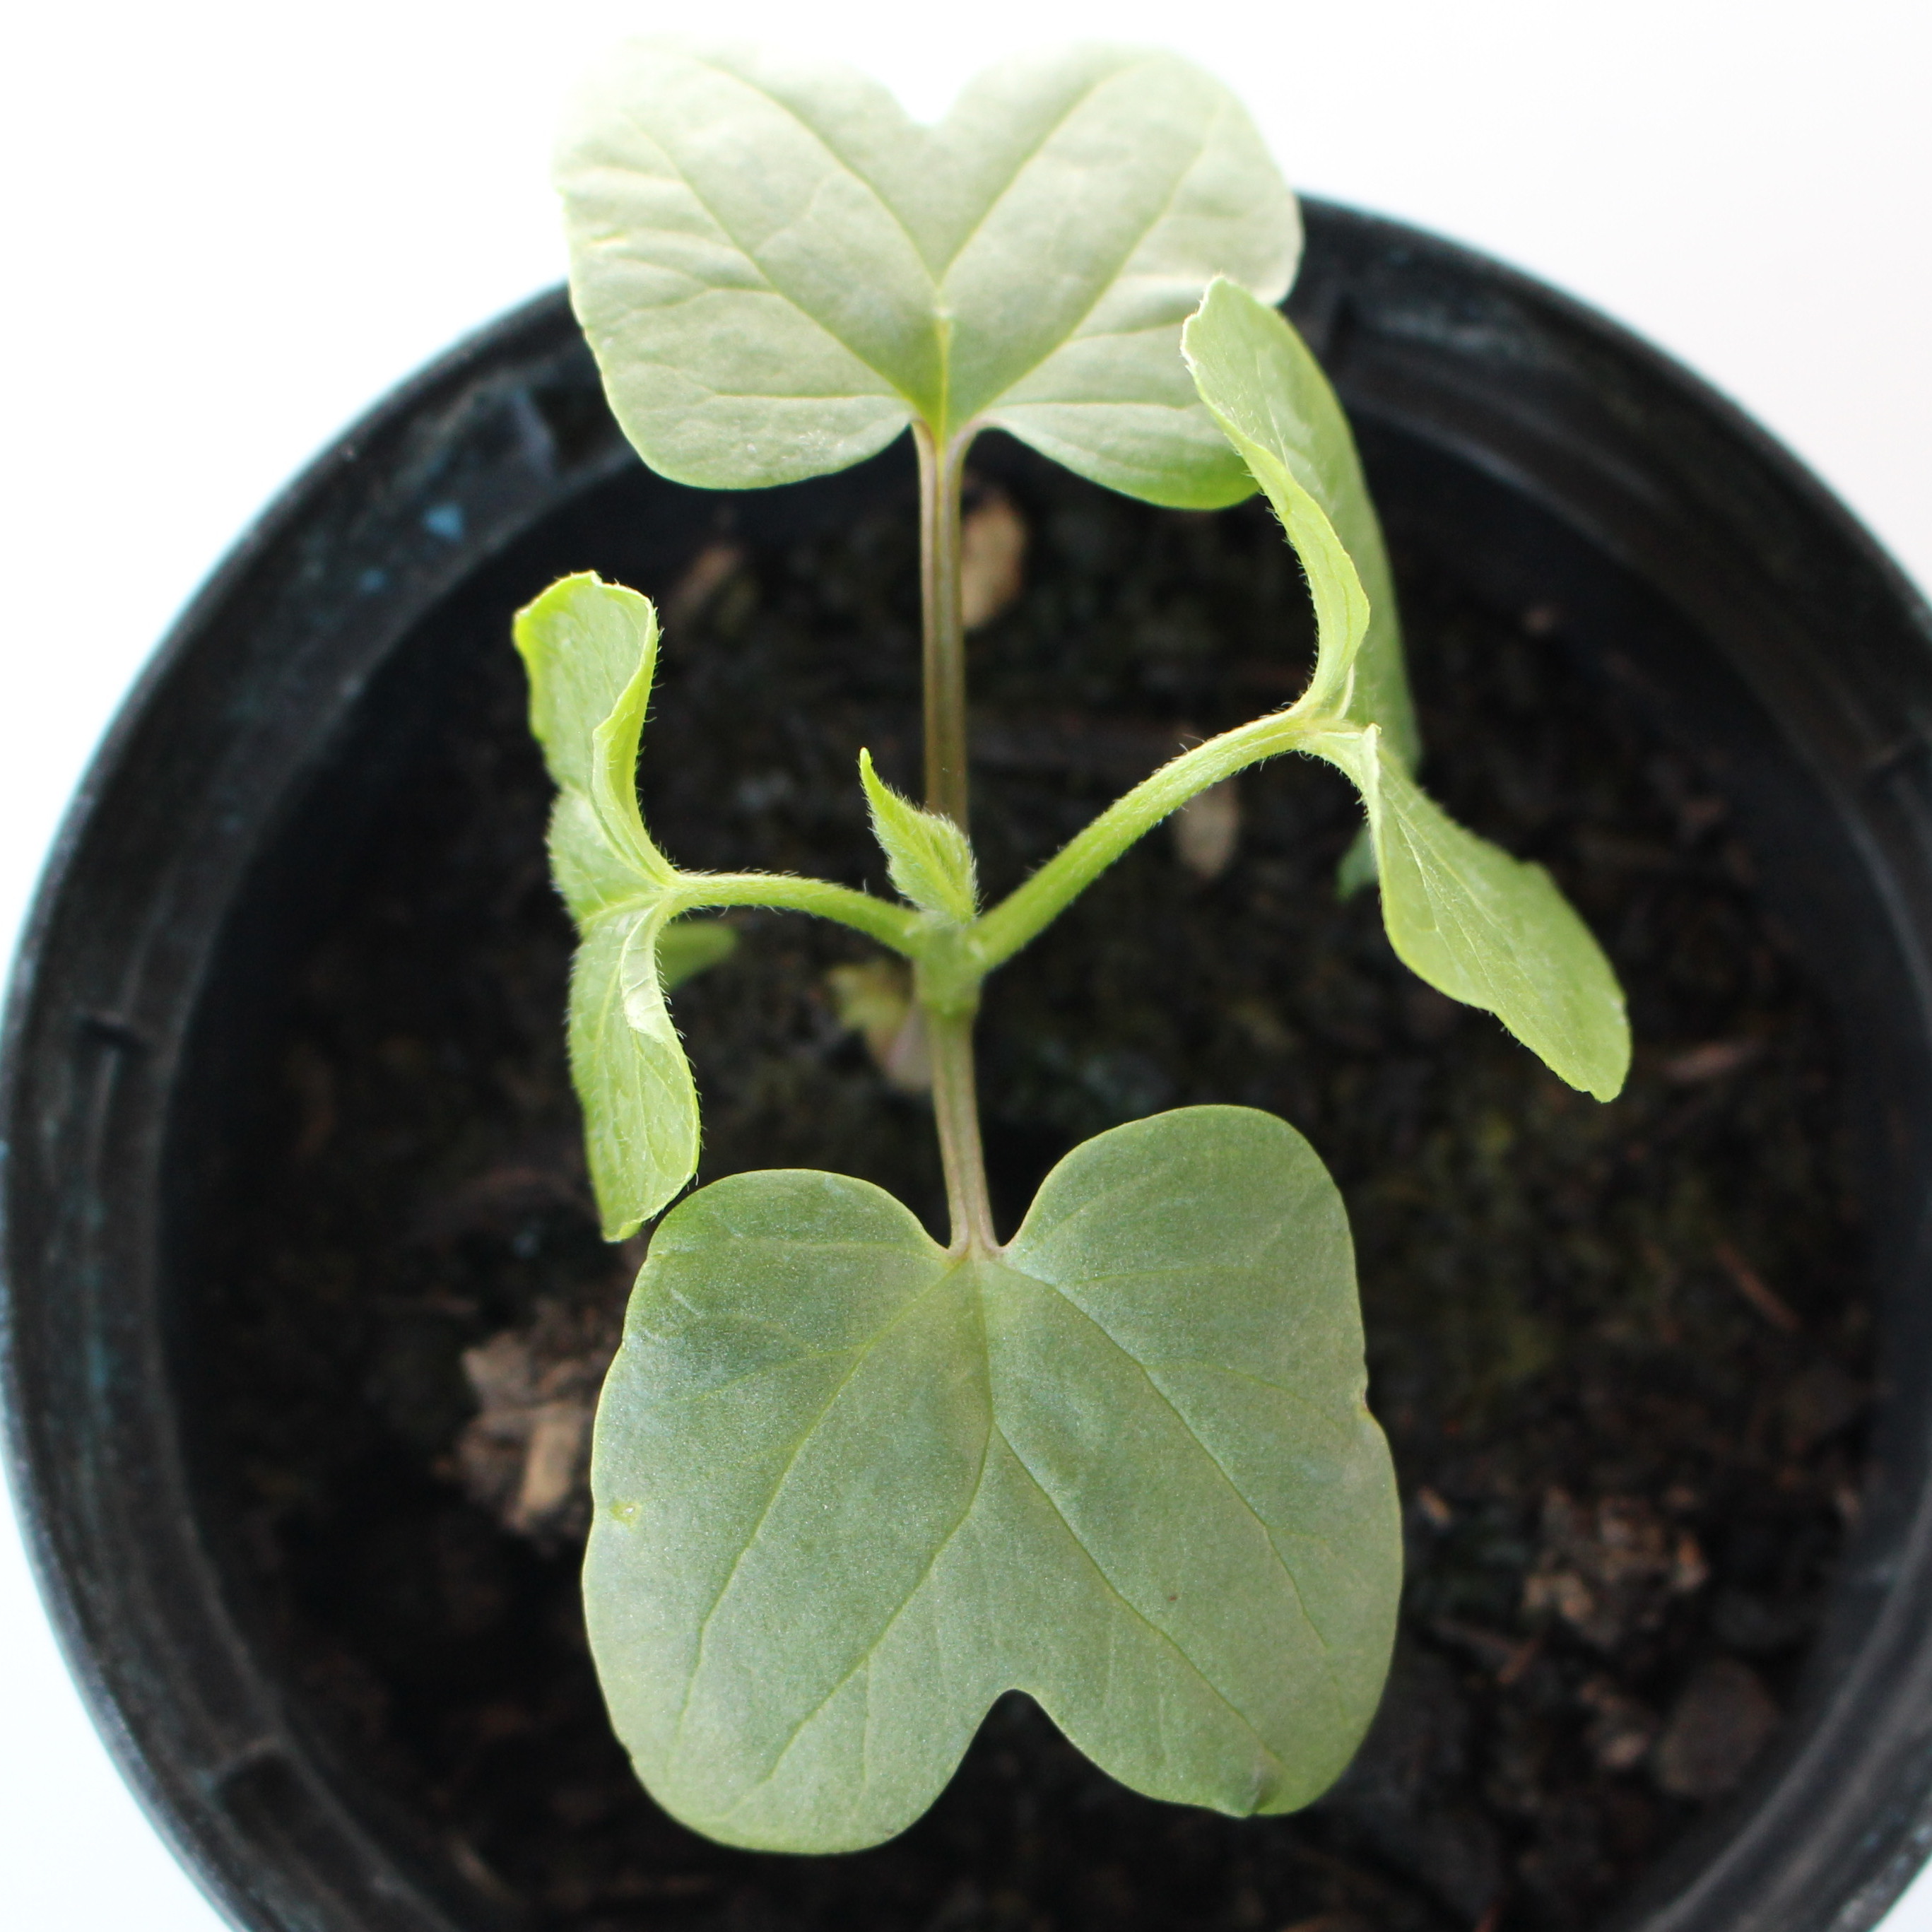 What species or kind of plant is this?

Convolvulus arvensis
